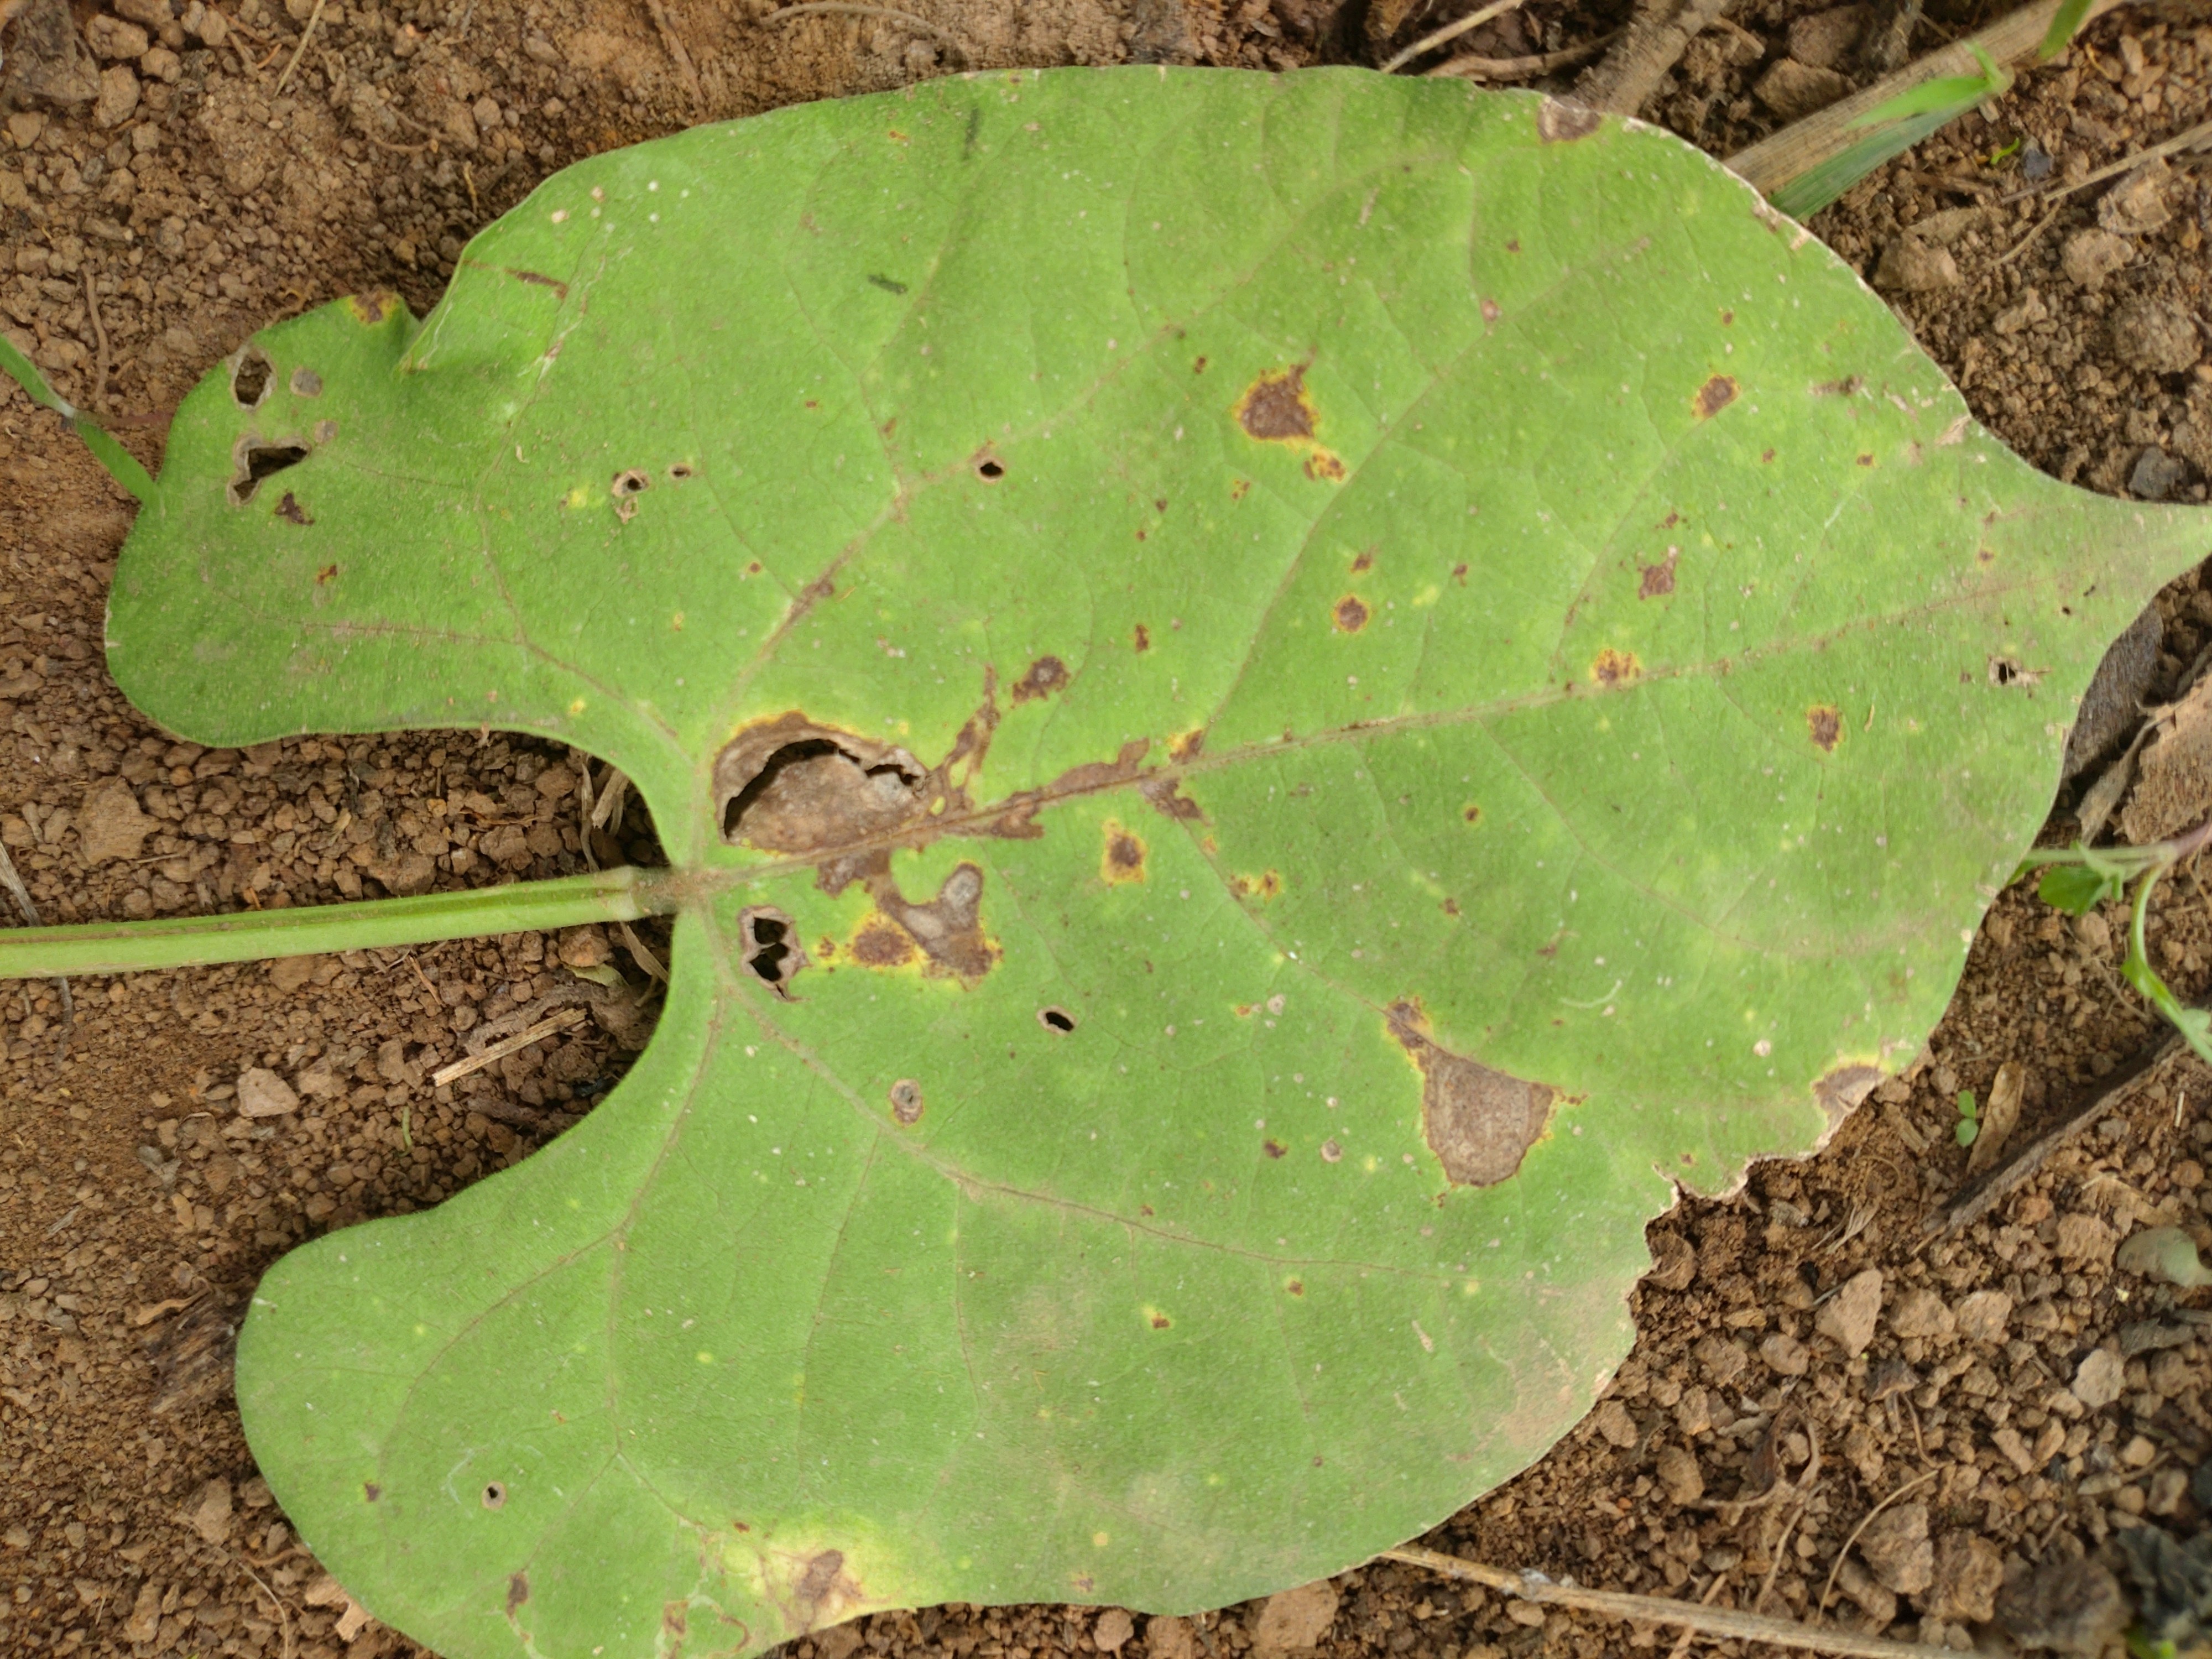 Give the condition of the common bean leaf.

rust
